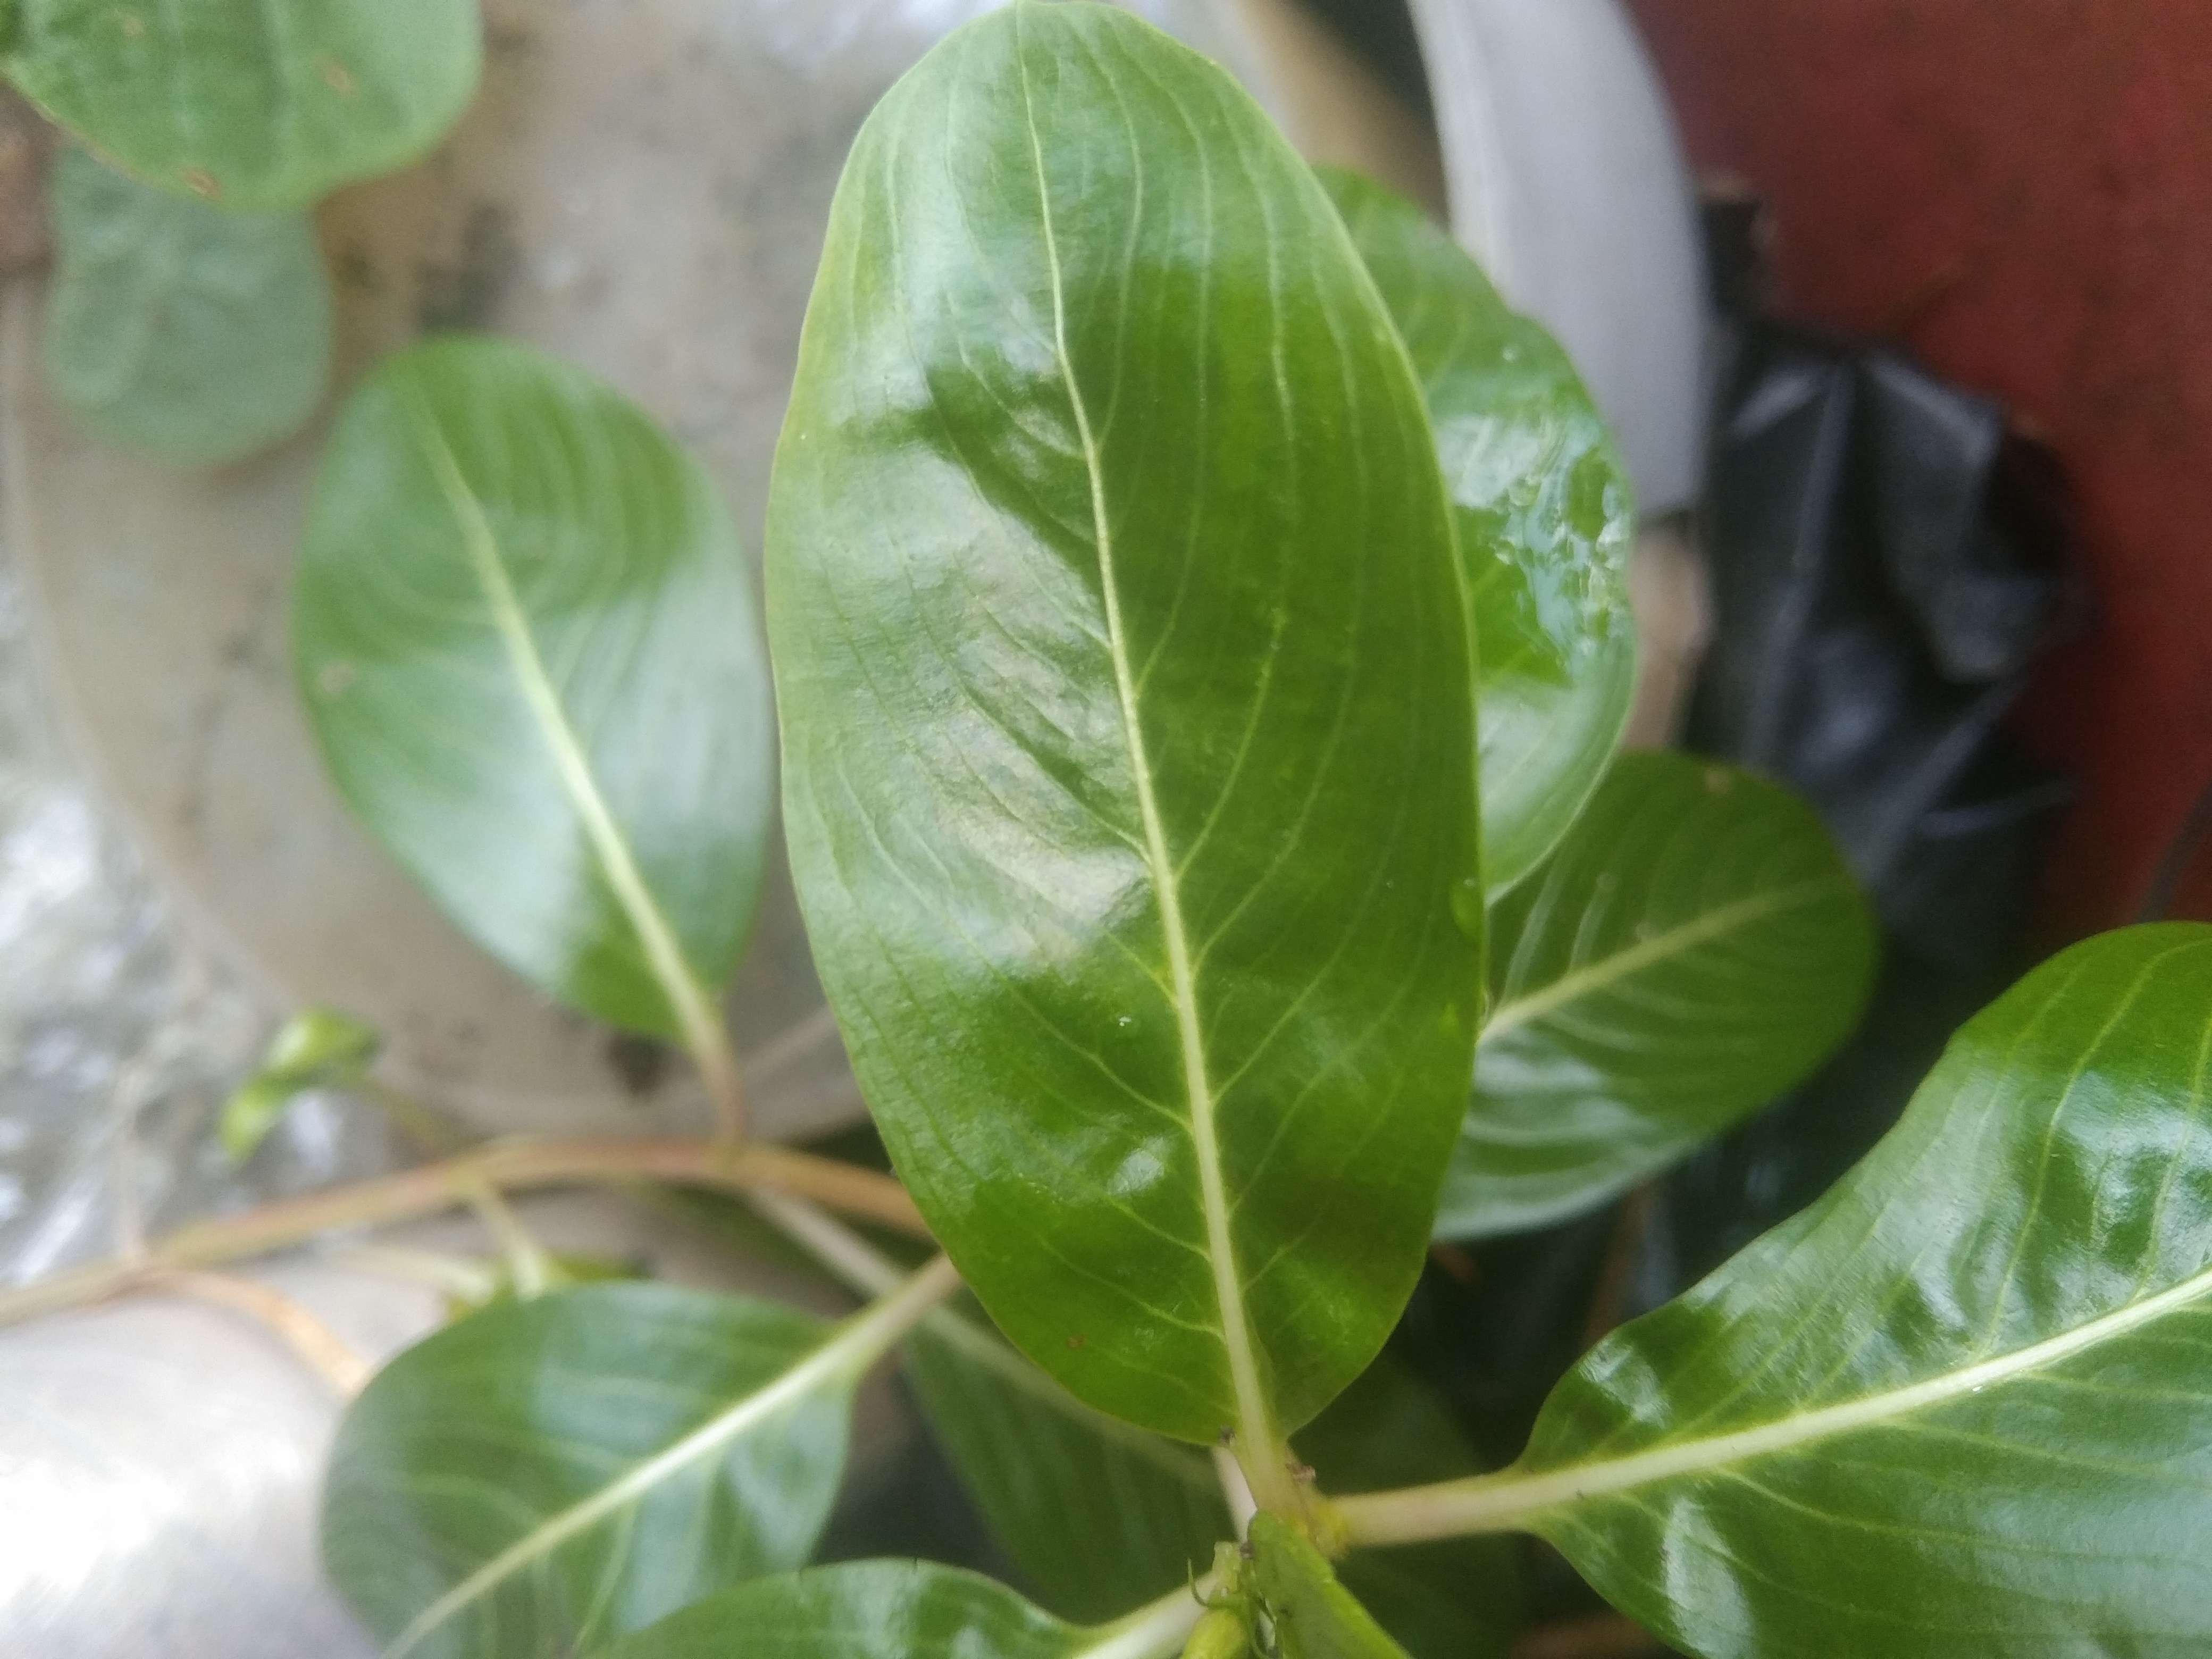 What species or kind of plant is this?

rose periwinkle
